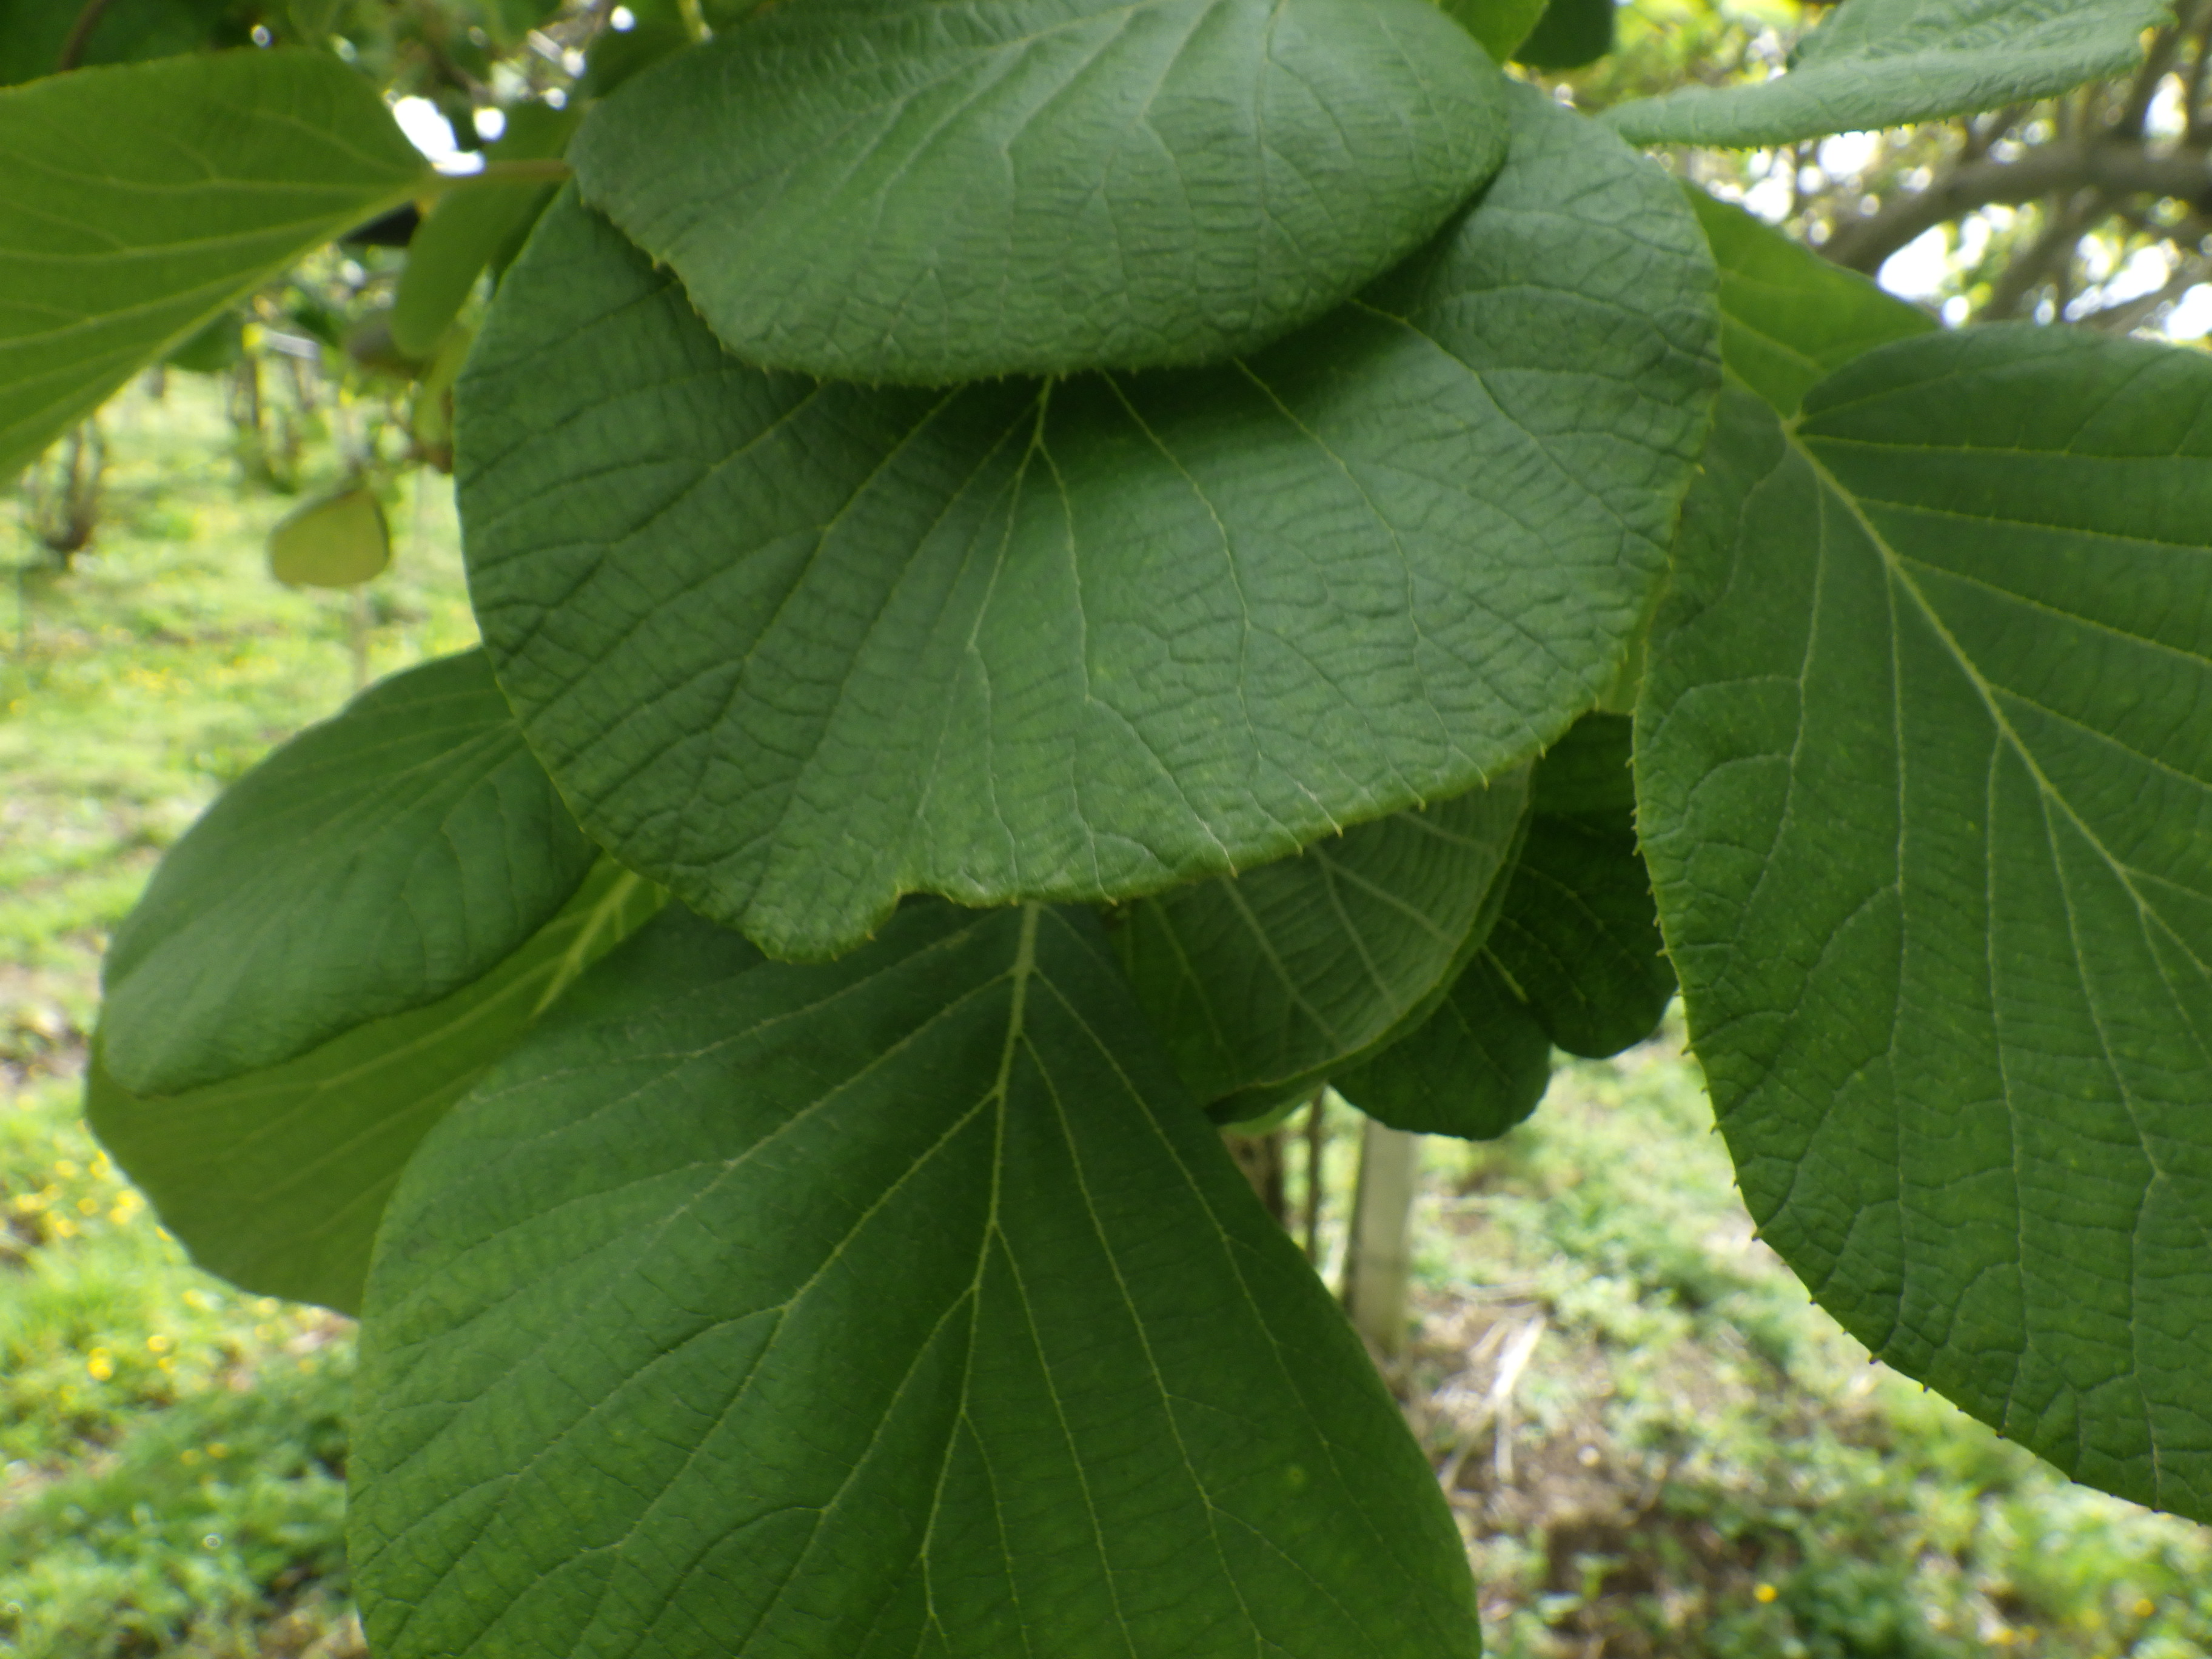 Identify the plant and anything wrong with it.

kiwi, healthy
